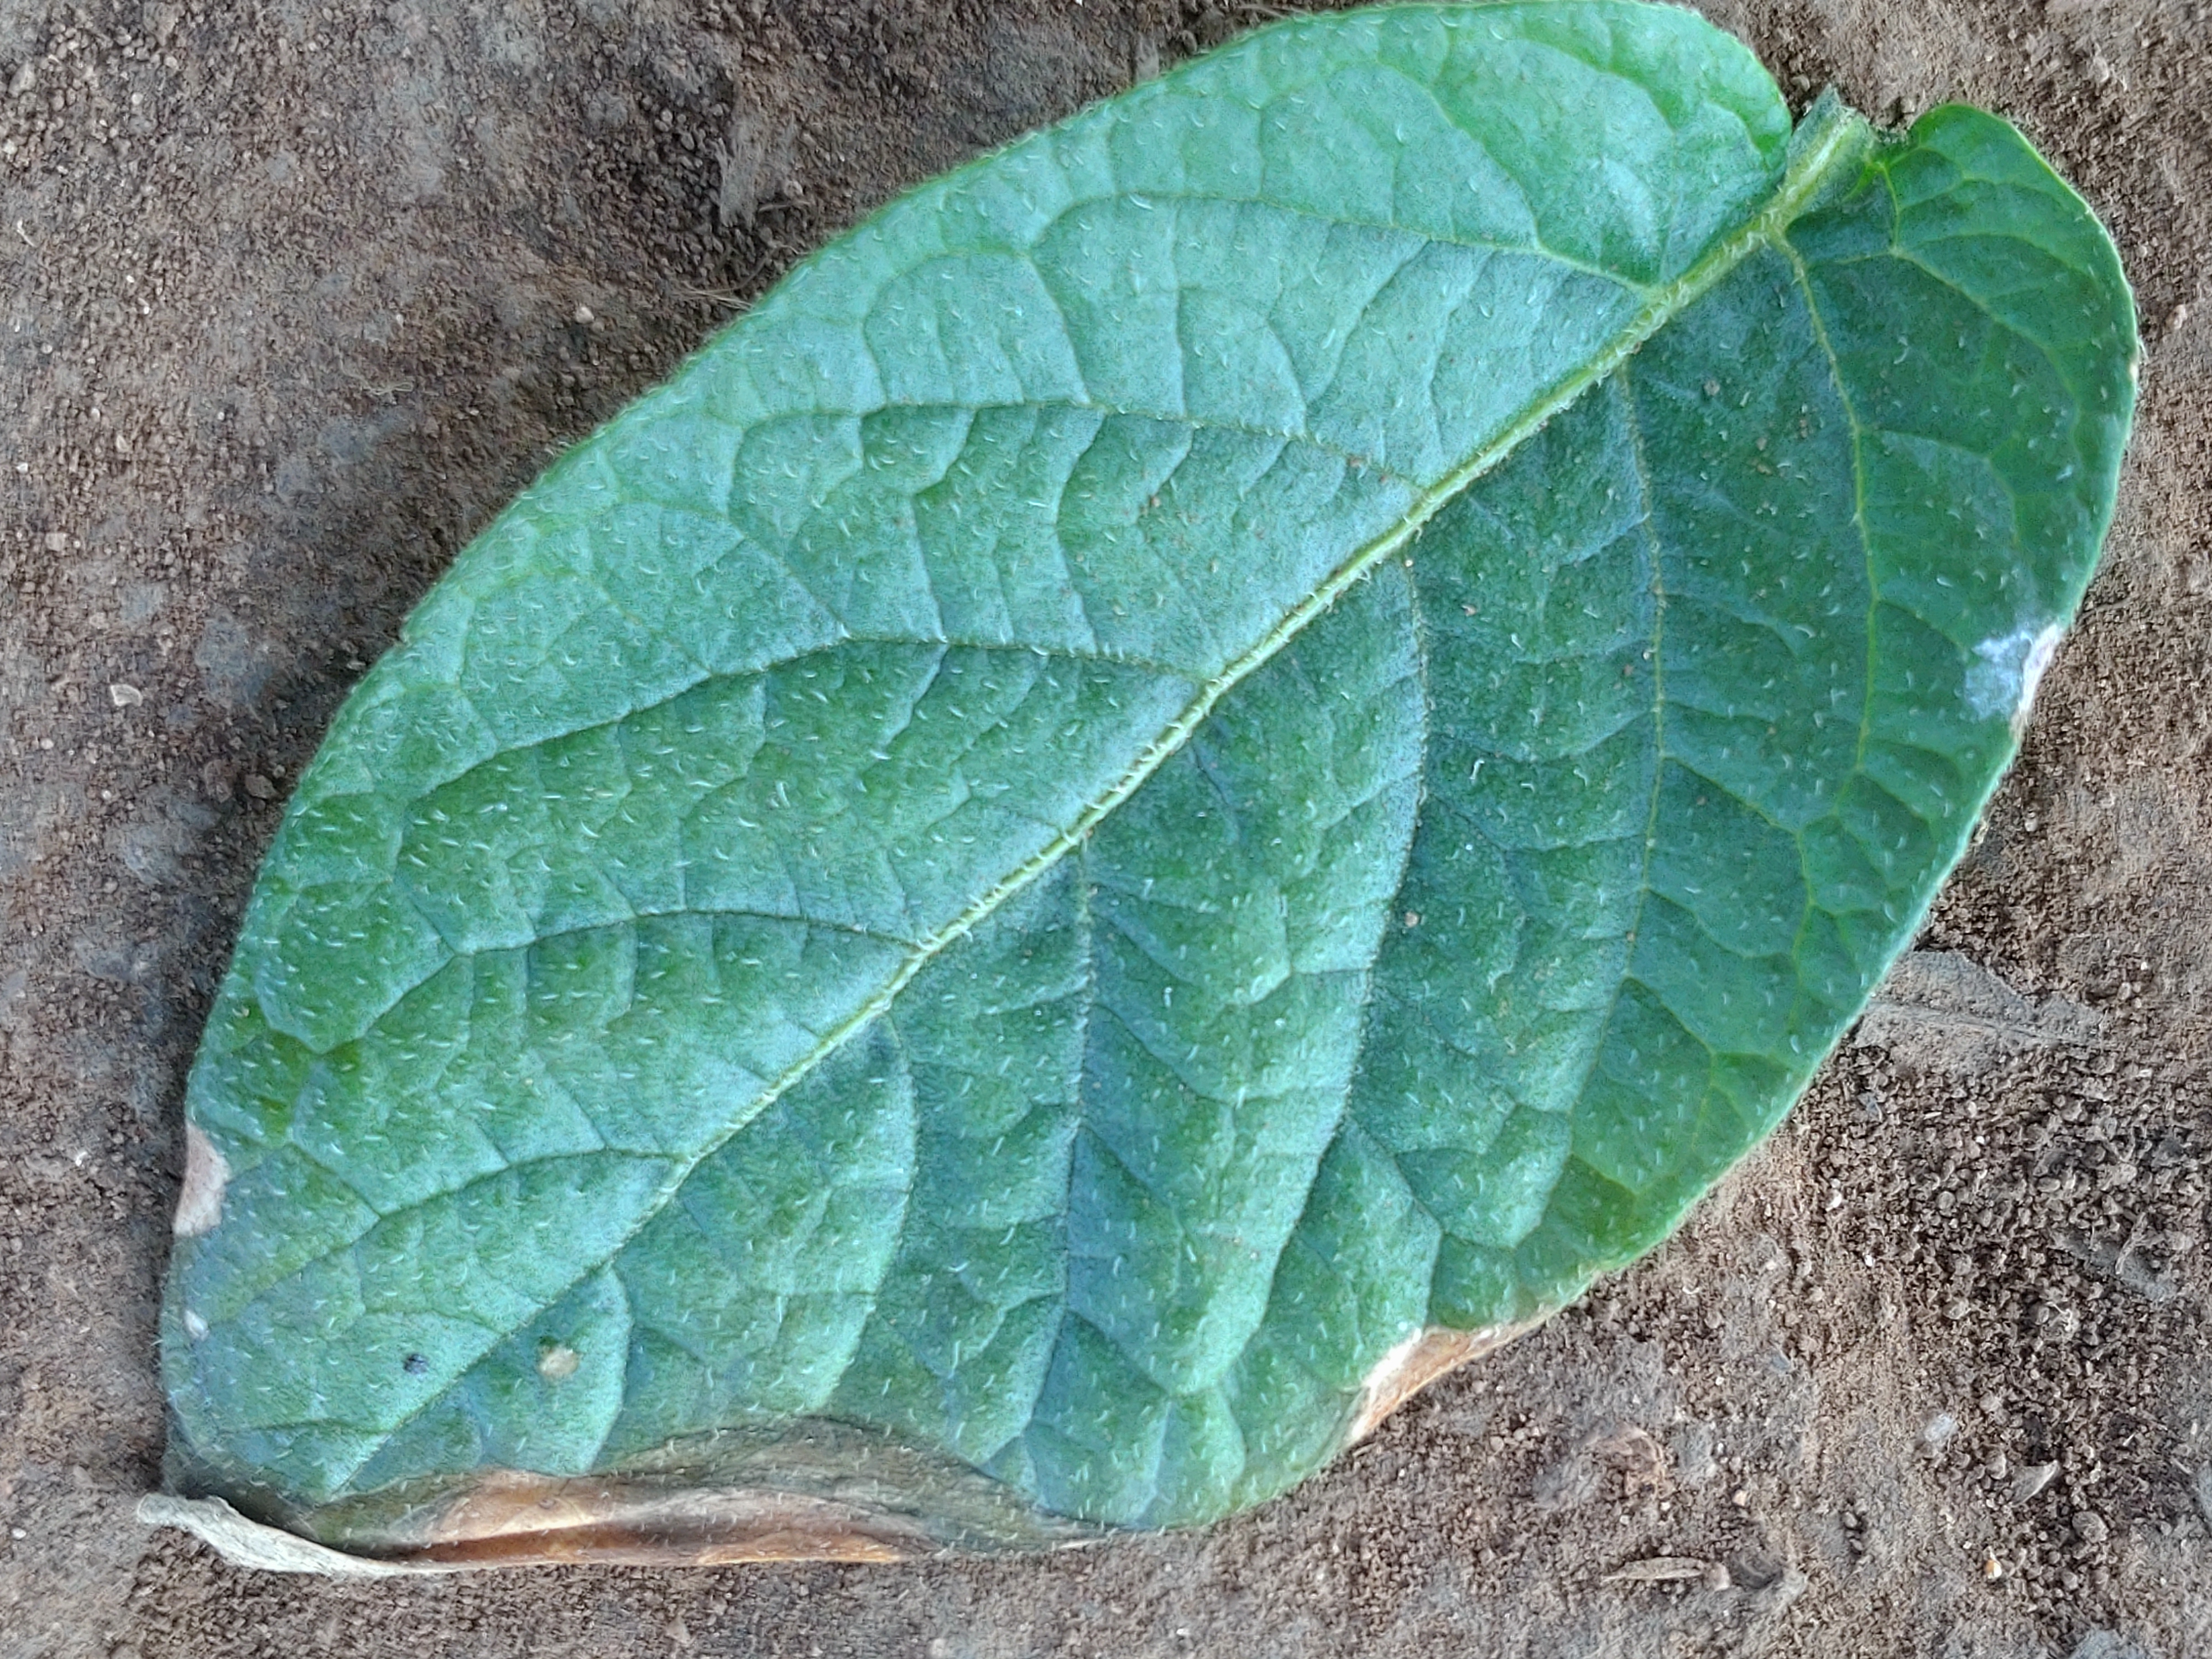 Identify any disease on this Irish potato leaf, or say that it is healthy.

early blight
